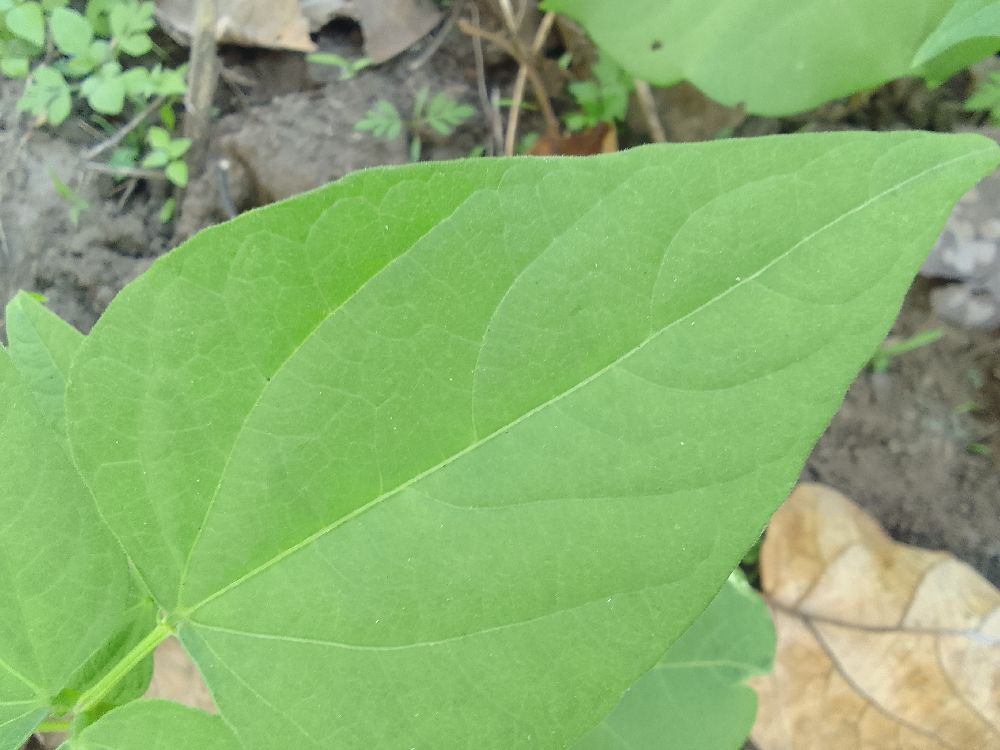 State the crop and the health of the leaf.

common bean, healthy
